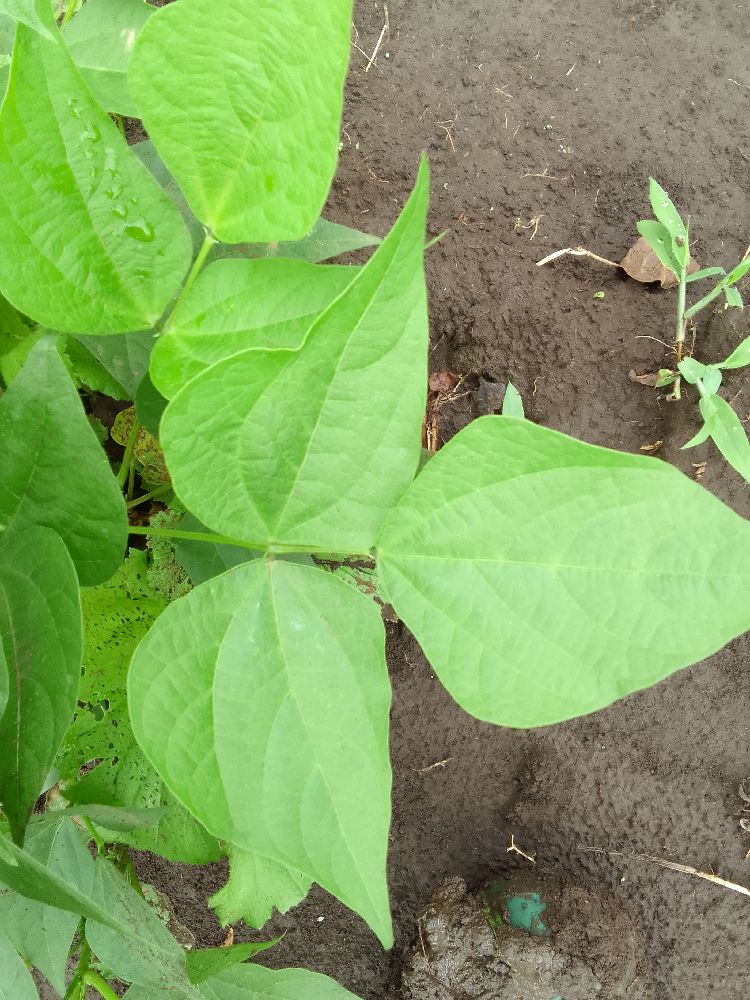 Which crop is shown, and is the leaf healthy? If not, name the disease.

common bean, healthy
